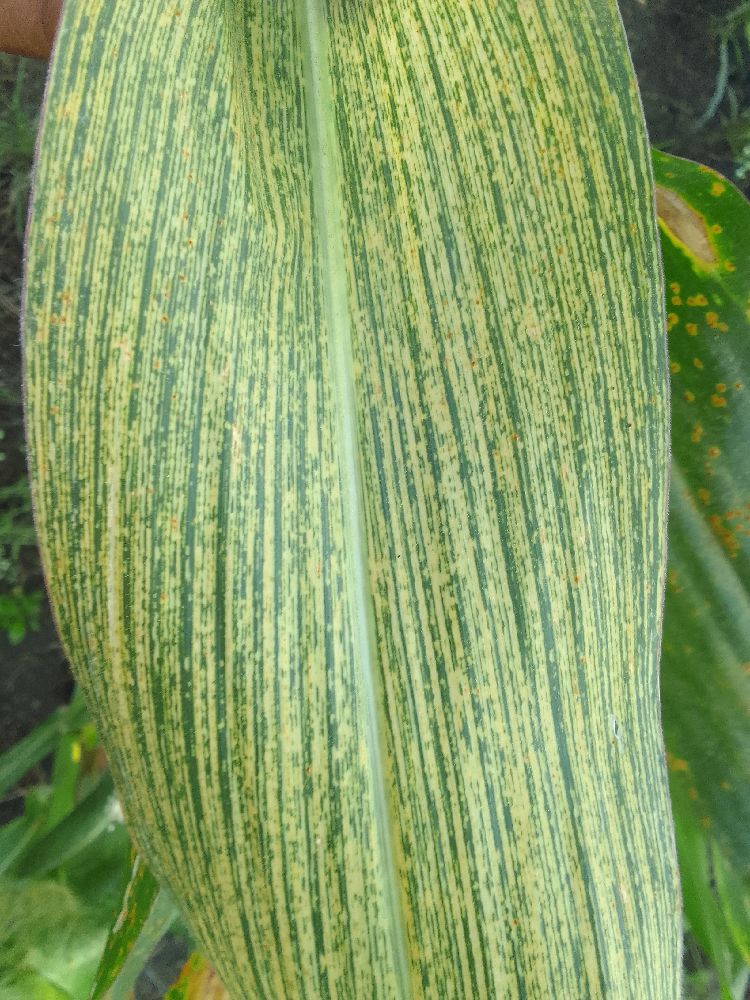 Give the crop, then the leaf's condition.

maize, maize streak virus
